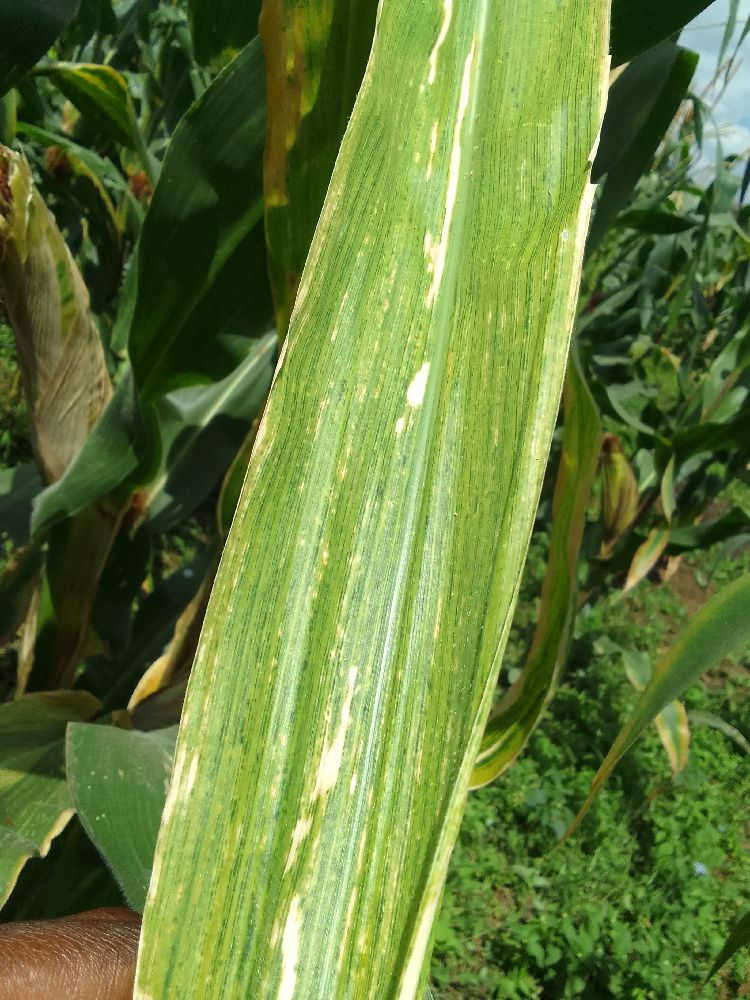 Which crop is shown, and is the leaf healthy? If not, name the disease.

maize, maize lethal necrosis
